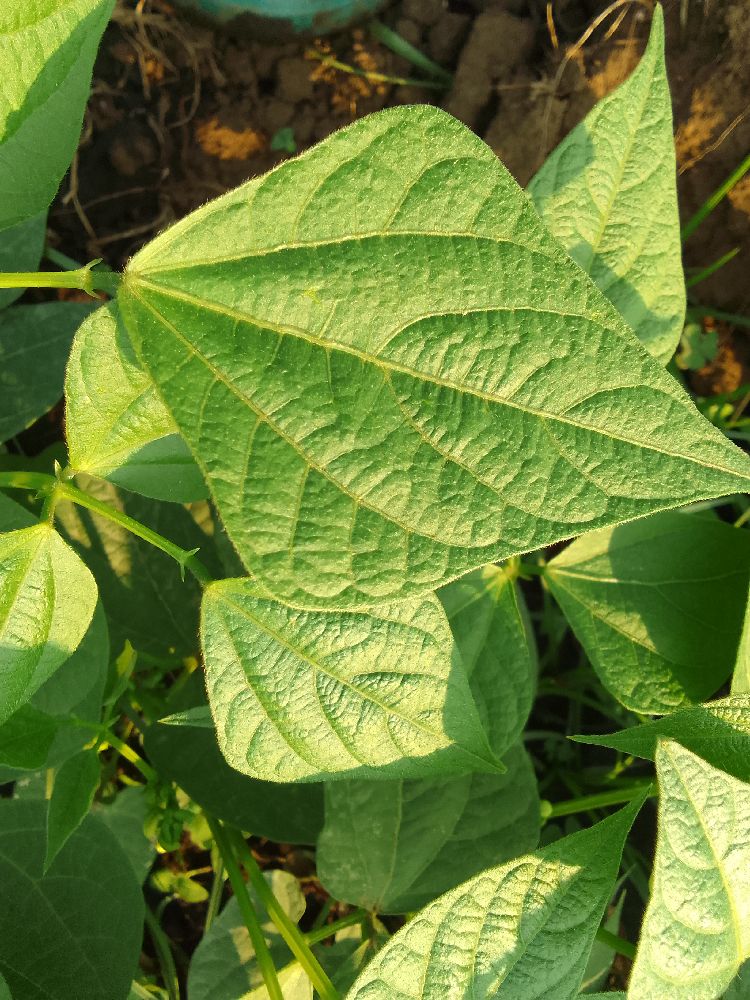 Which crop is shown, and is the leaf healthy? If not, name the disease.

common bean, healthy
